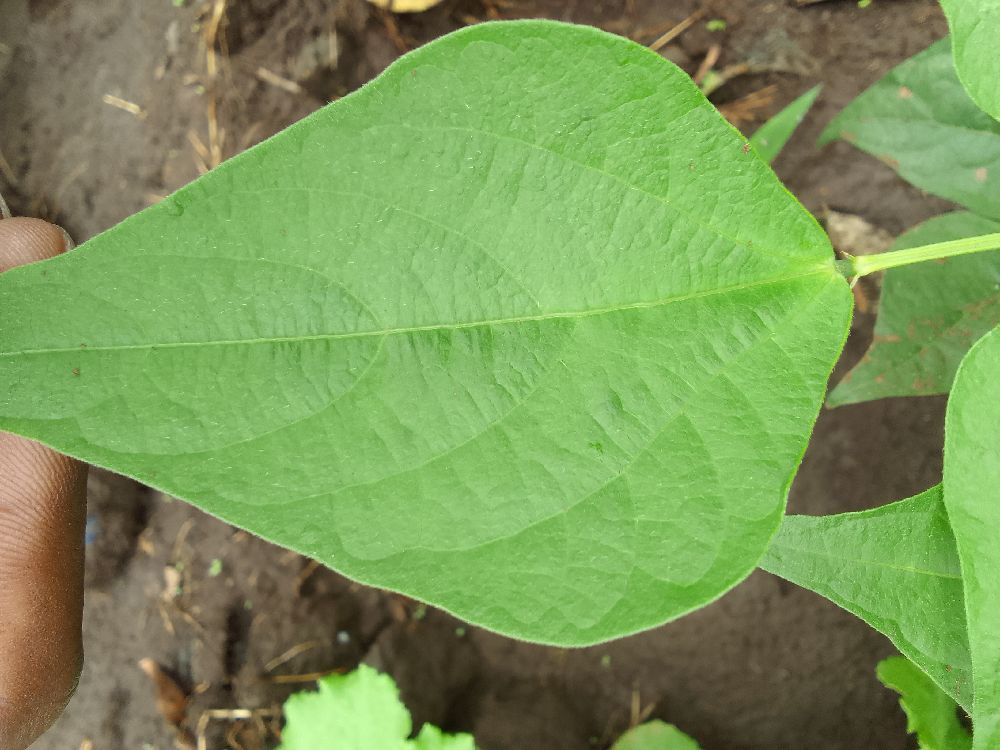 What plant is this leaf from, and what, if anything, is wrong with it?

common bean, healthy
